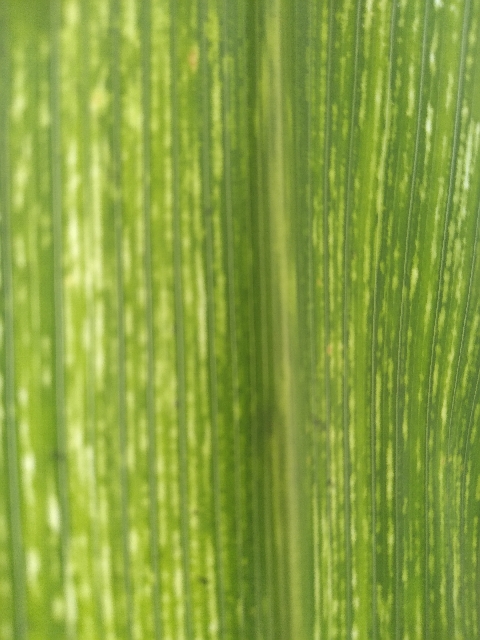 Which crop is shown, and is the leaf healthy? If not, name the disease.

maize, maize streak virus
